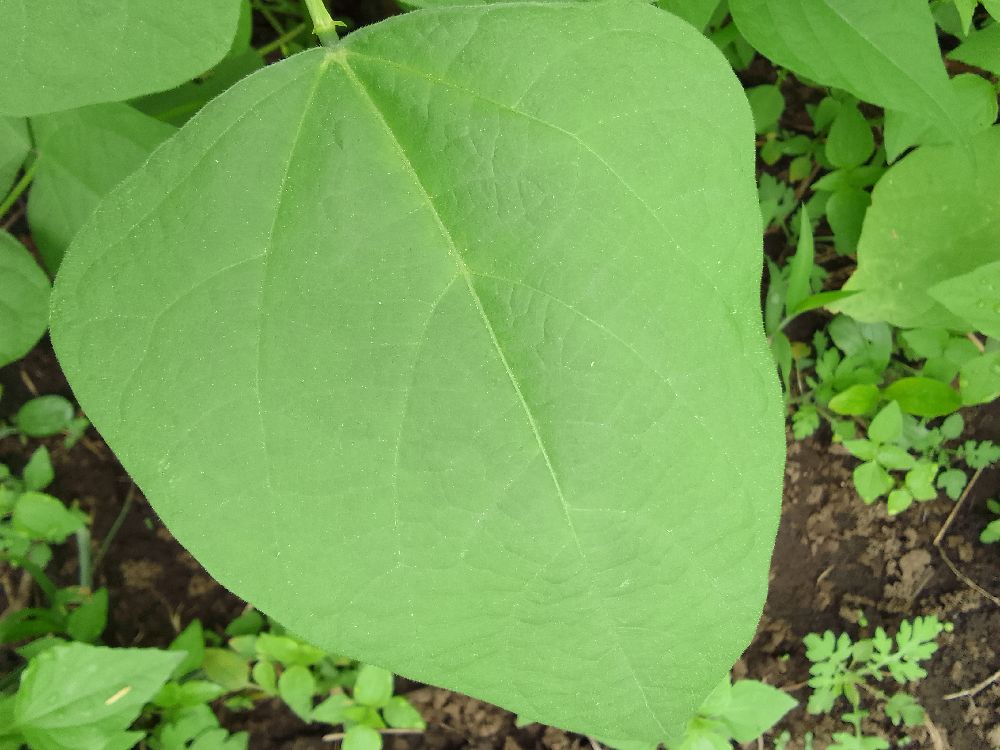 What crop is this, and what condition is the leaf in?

common bean, healthy
